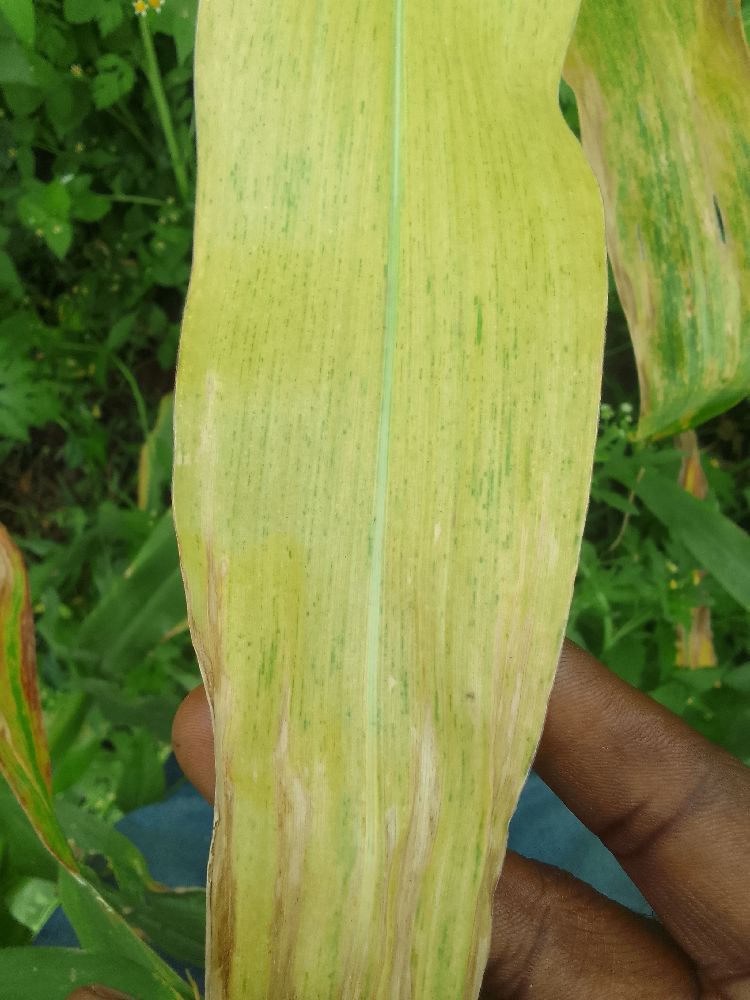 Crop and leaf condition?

maize, maize lethal necrosis
